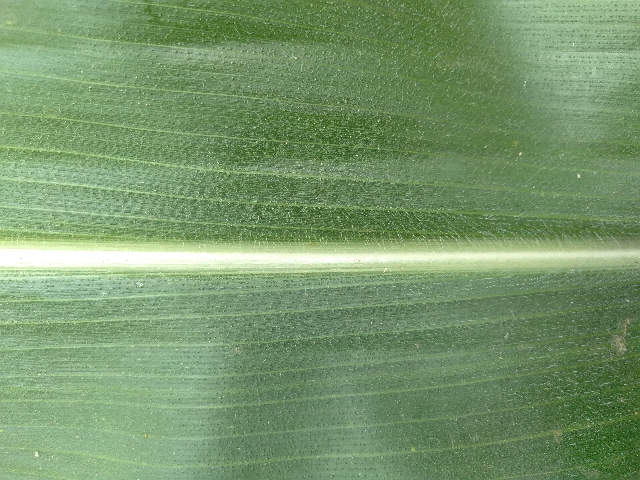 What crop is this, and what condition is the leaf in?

maize, healthy
